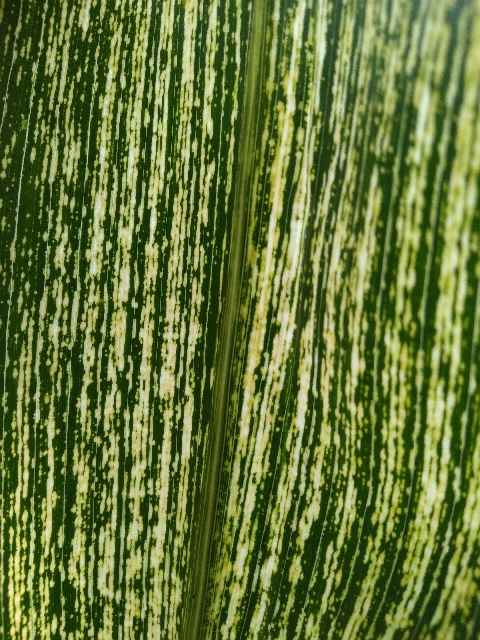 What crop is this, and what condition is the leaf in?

maize, maize streak virus
